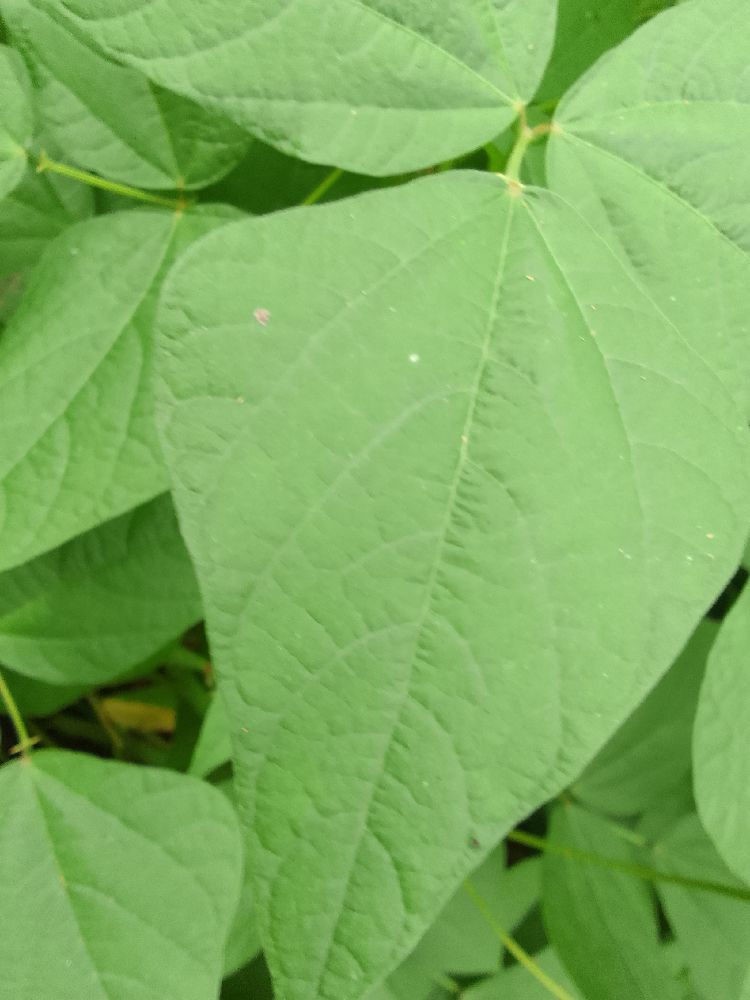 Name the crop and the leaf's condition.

common bean, healthy
